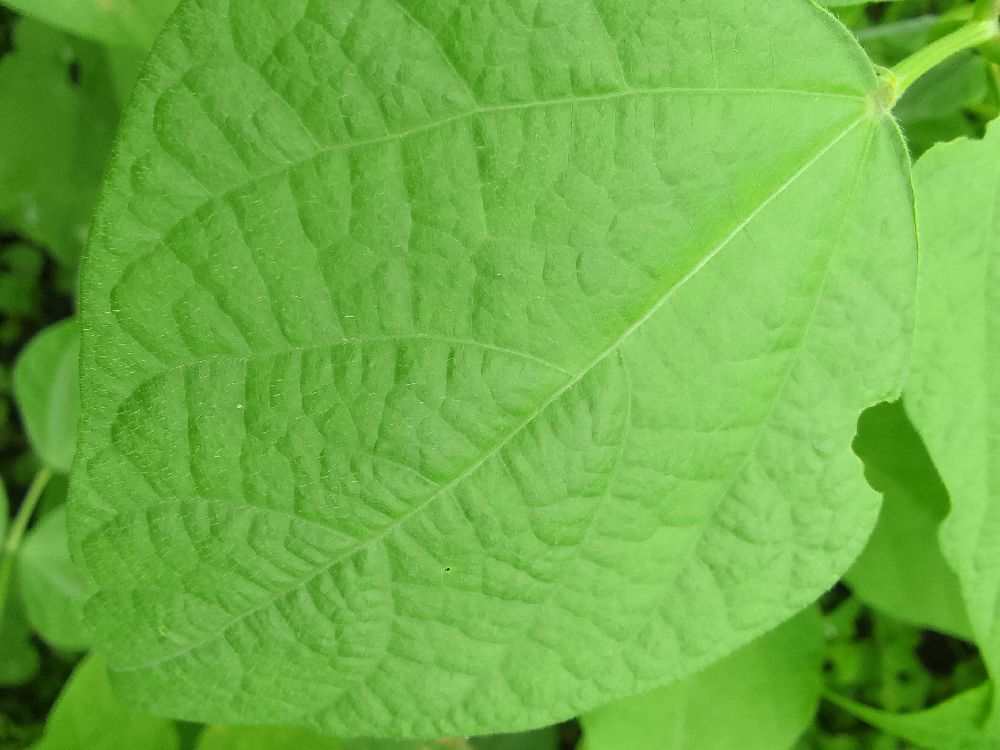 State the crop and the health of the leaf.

common bean, healthy
